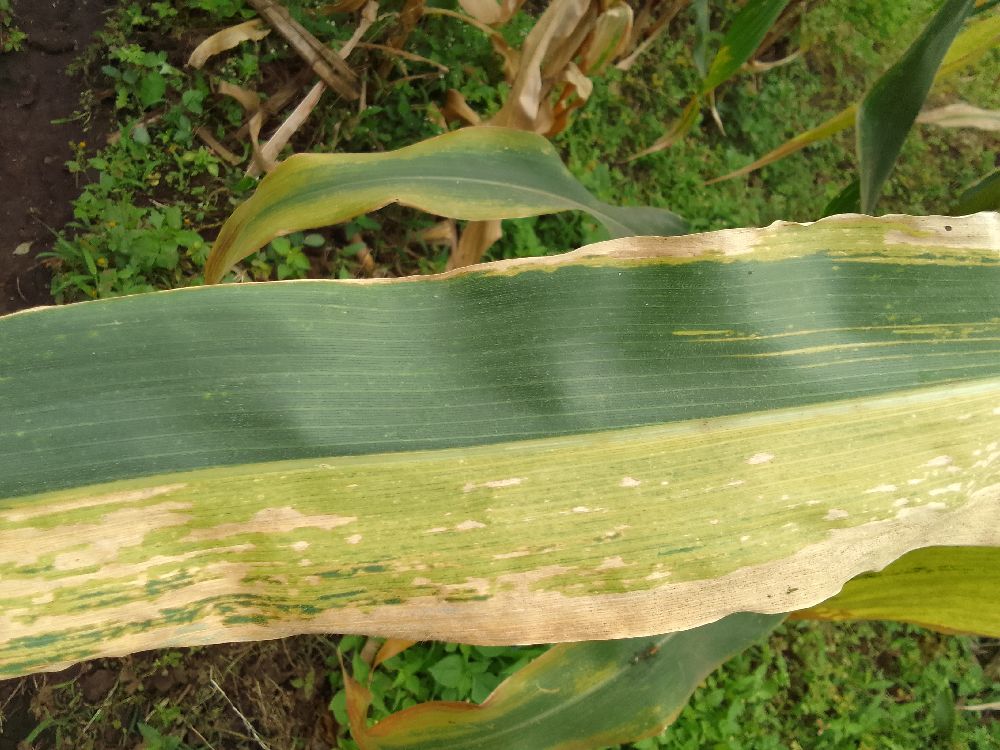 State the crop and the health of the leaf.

maize, maize lethal necrosis
